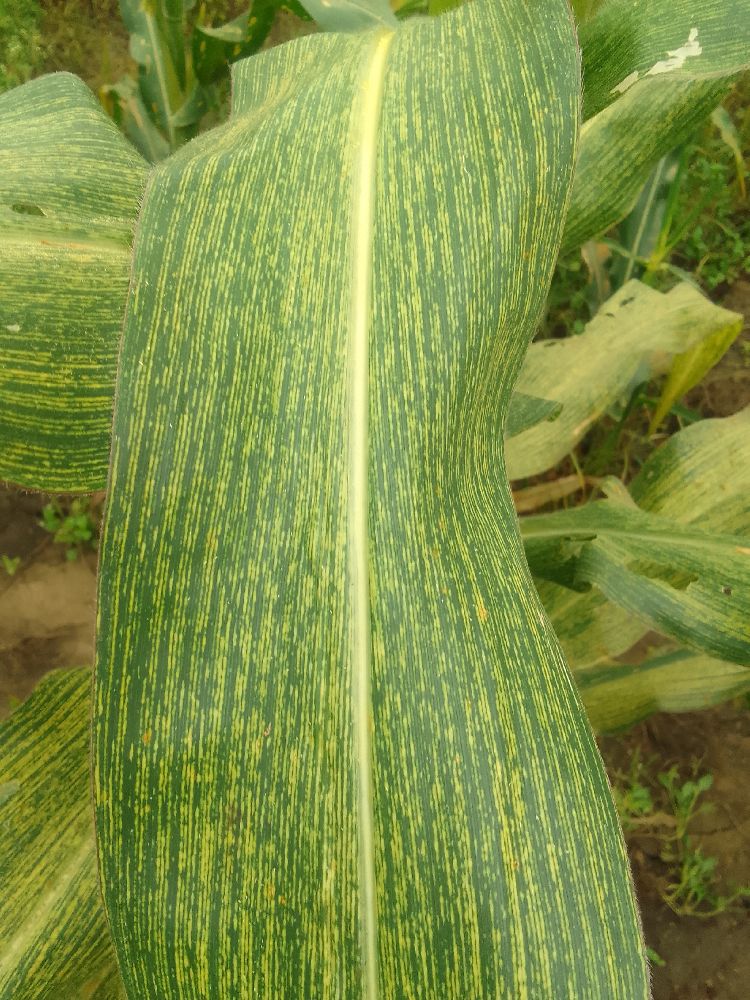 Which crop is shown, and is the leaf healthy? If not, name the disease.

maize, maize streak virus
